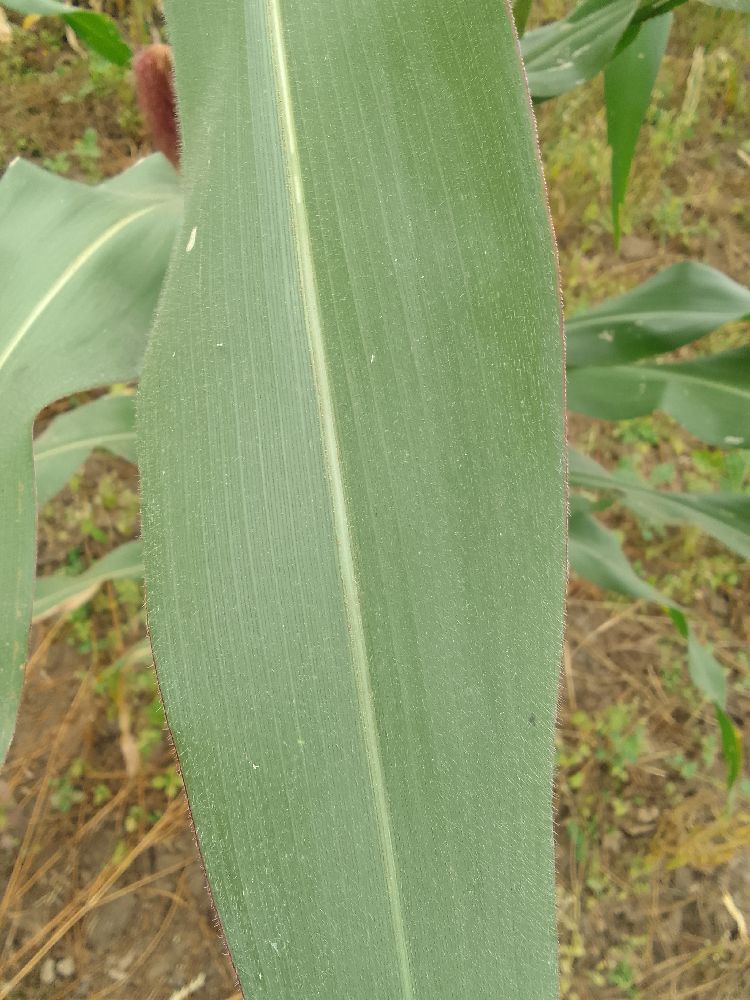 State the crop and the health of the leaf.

maize, healthy
